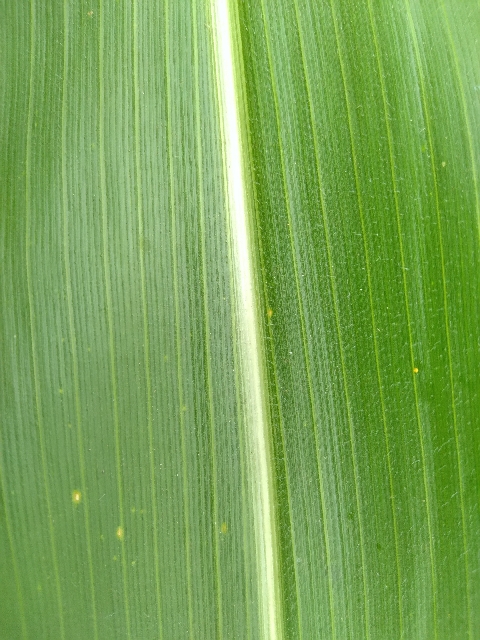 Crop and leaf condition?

maize, healthy
